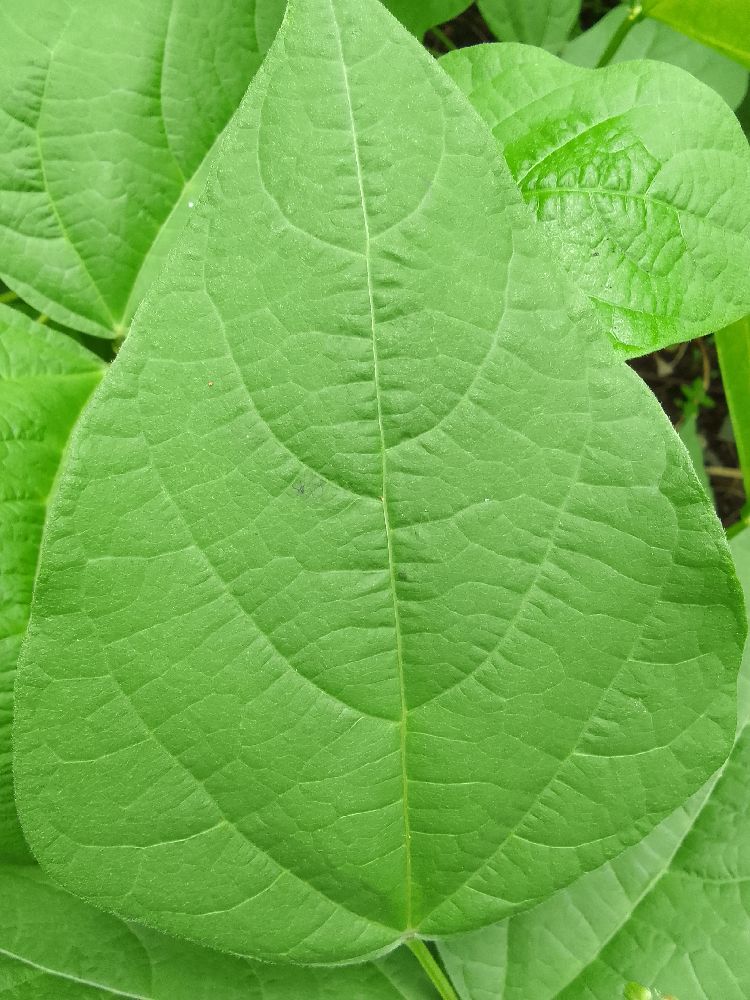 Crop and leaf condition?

common bean, healthy
